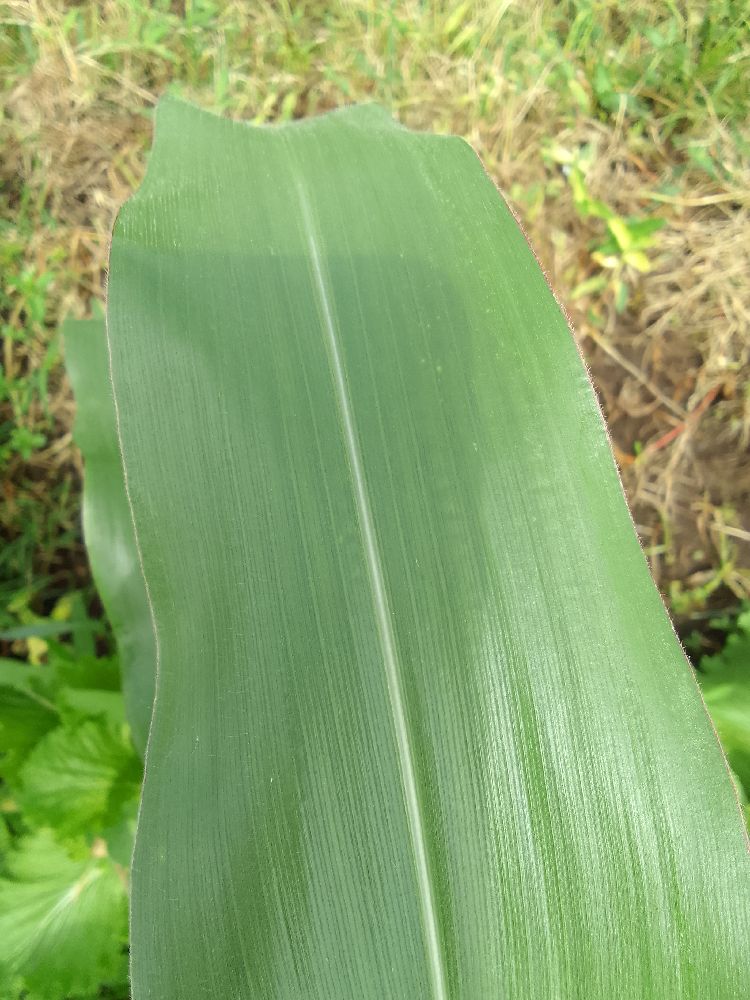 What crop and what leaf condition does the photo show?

maize, healthy
